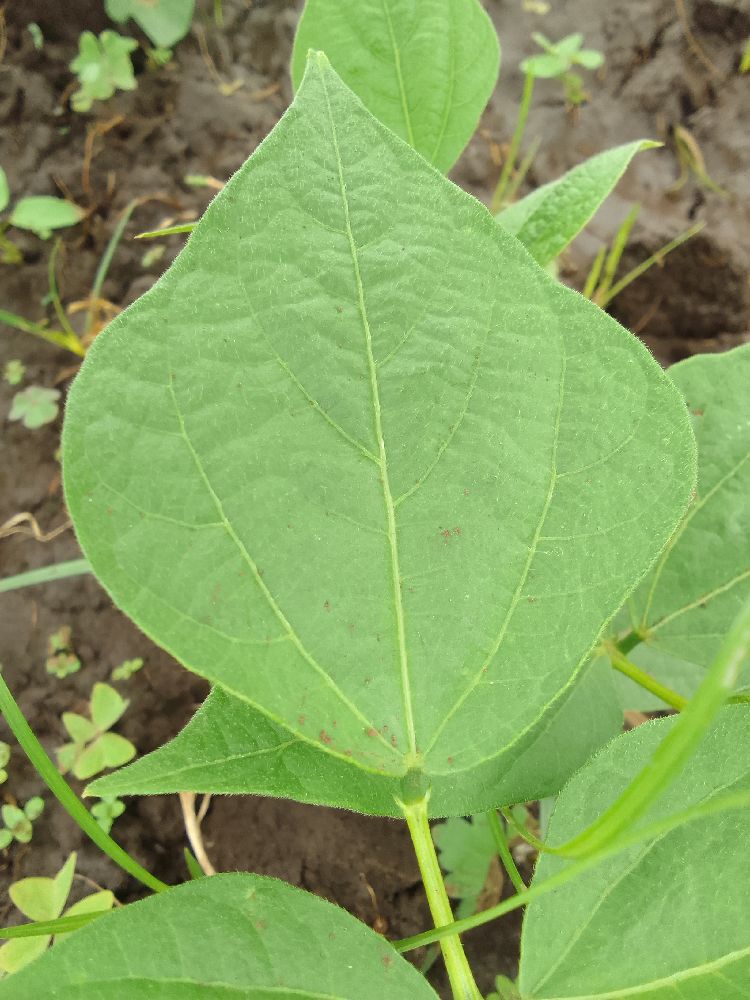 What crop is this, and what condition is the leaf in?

common bean, healthy
